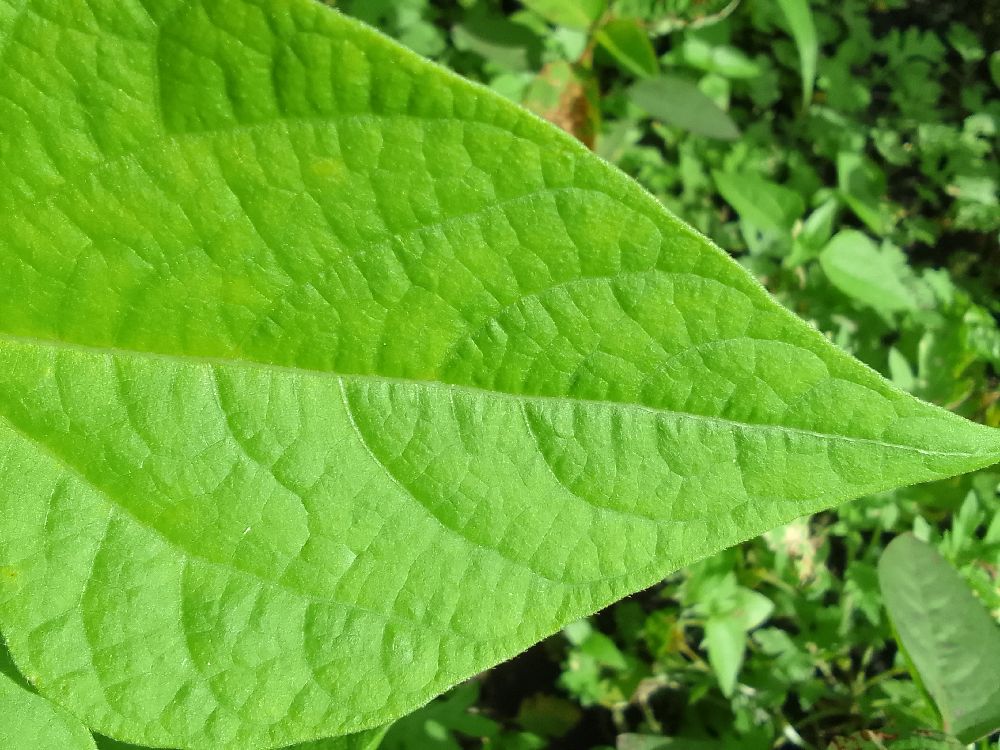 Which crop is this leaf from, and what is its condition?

common bean, healthy
